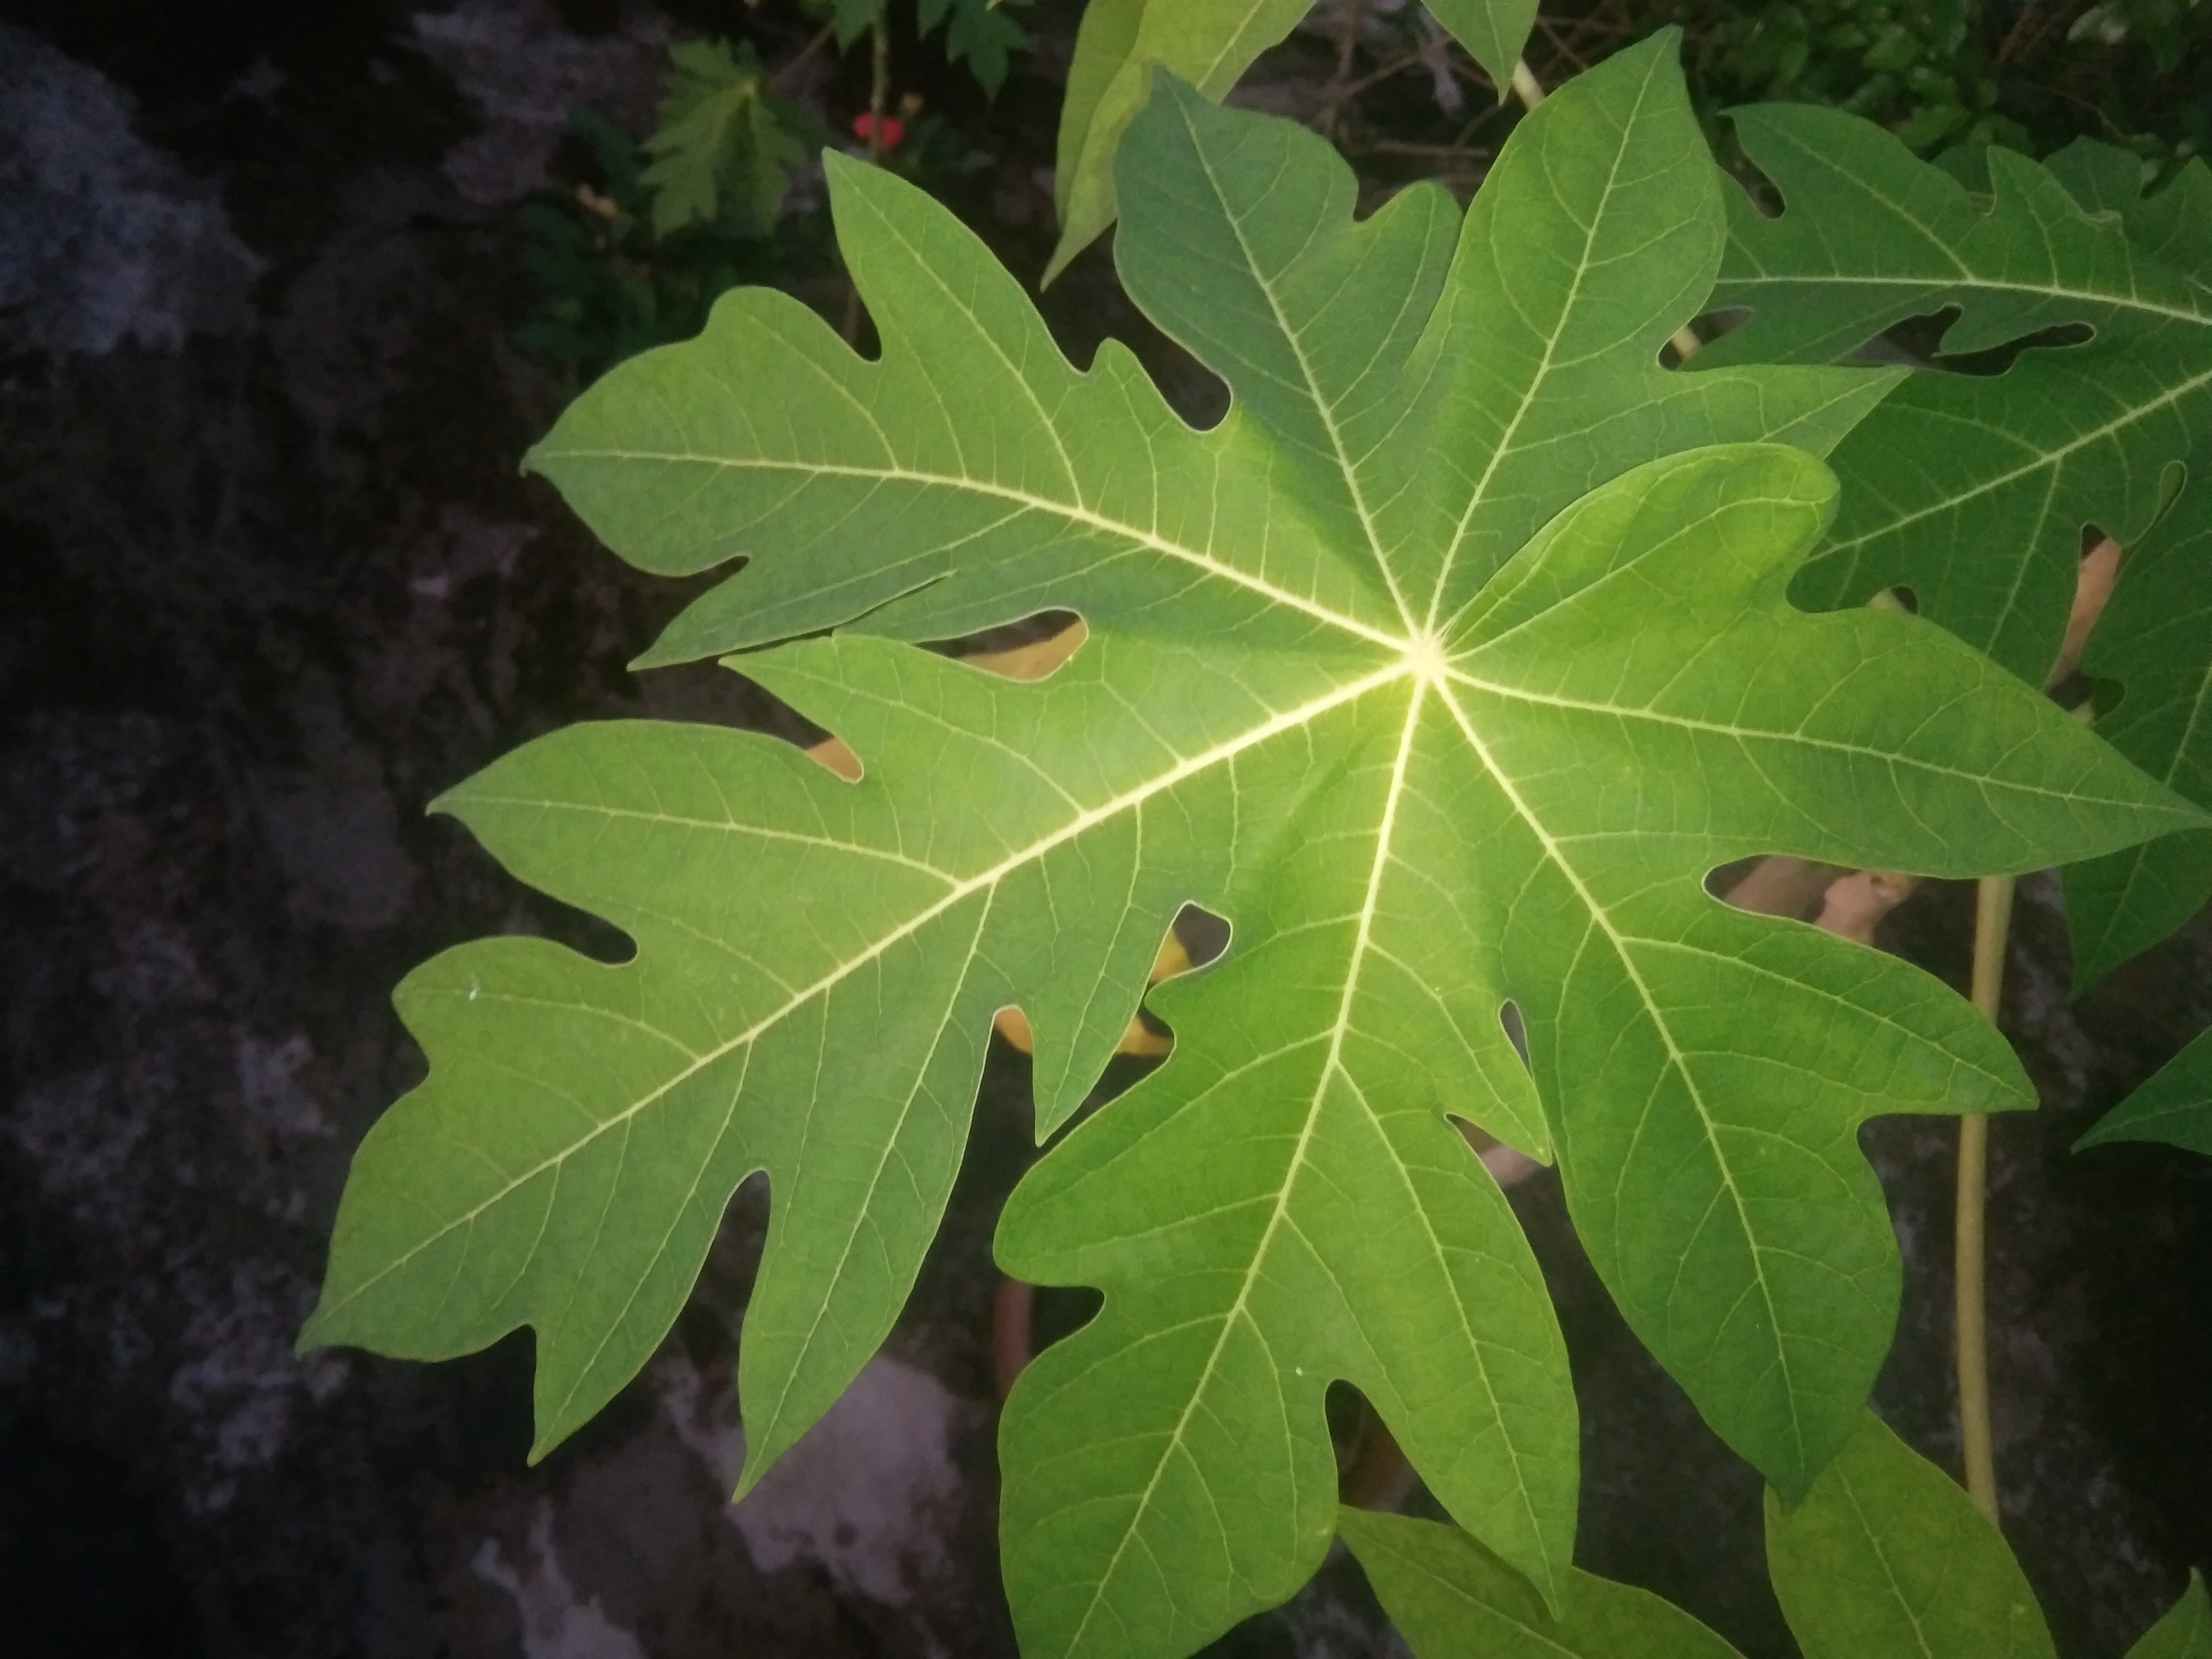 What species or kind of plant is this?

papaya
